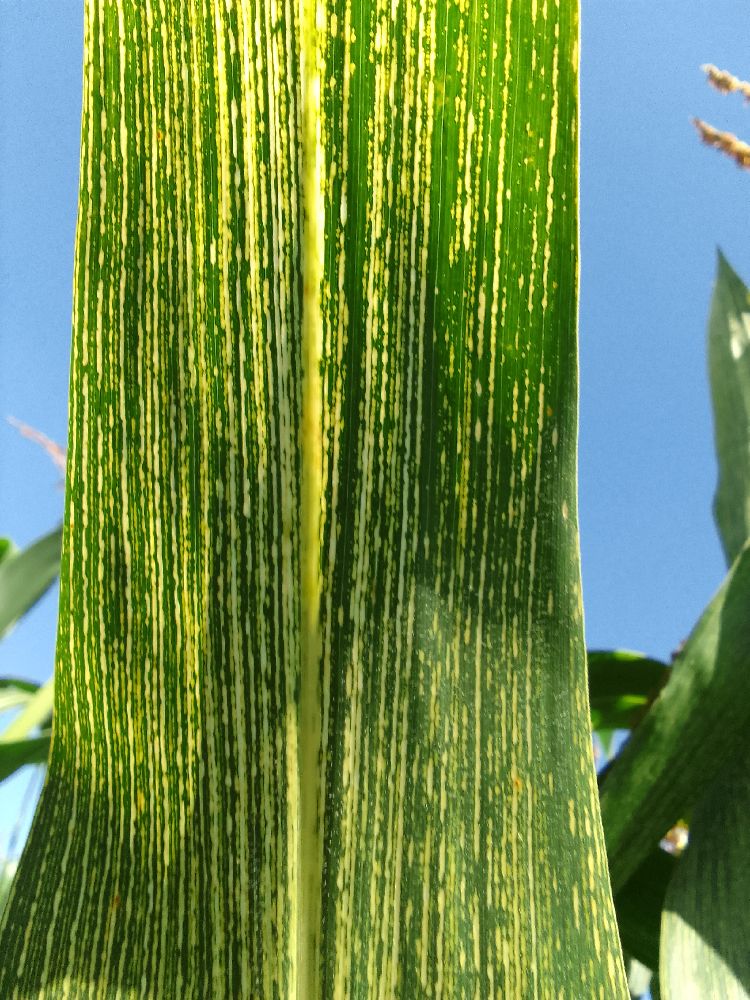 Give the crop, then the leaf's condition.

maize, maize streak virus
